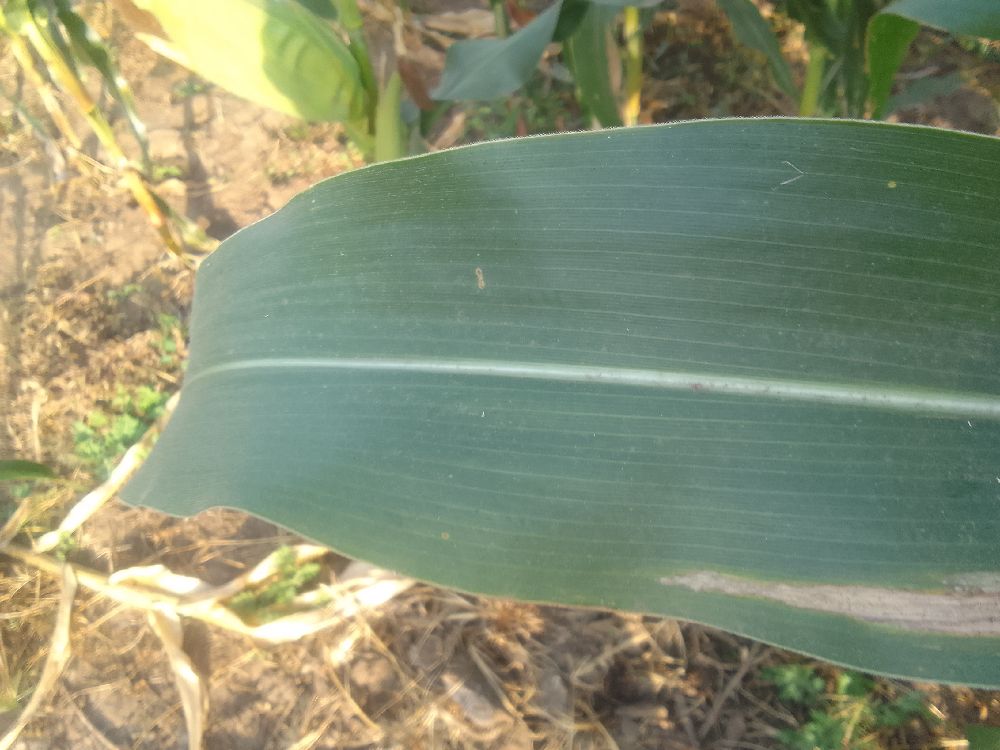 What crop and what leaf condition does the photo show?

maize, healthy
